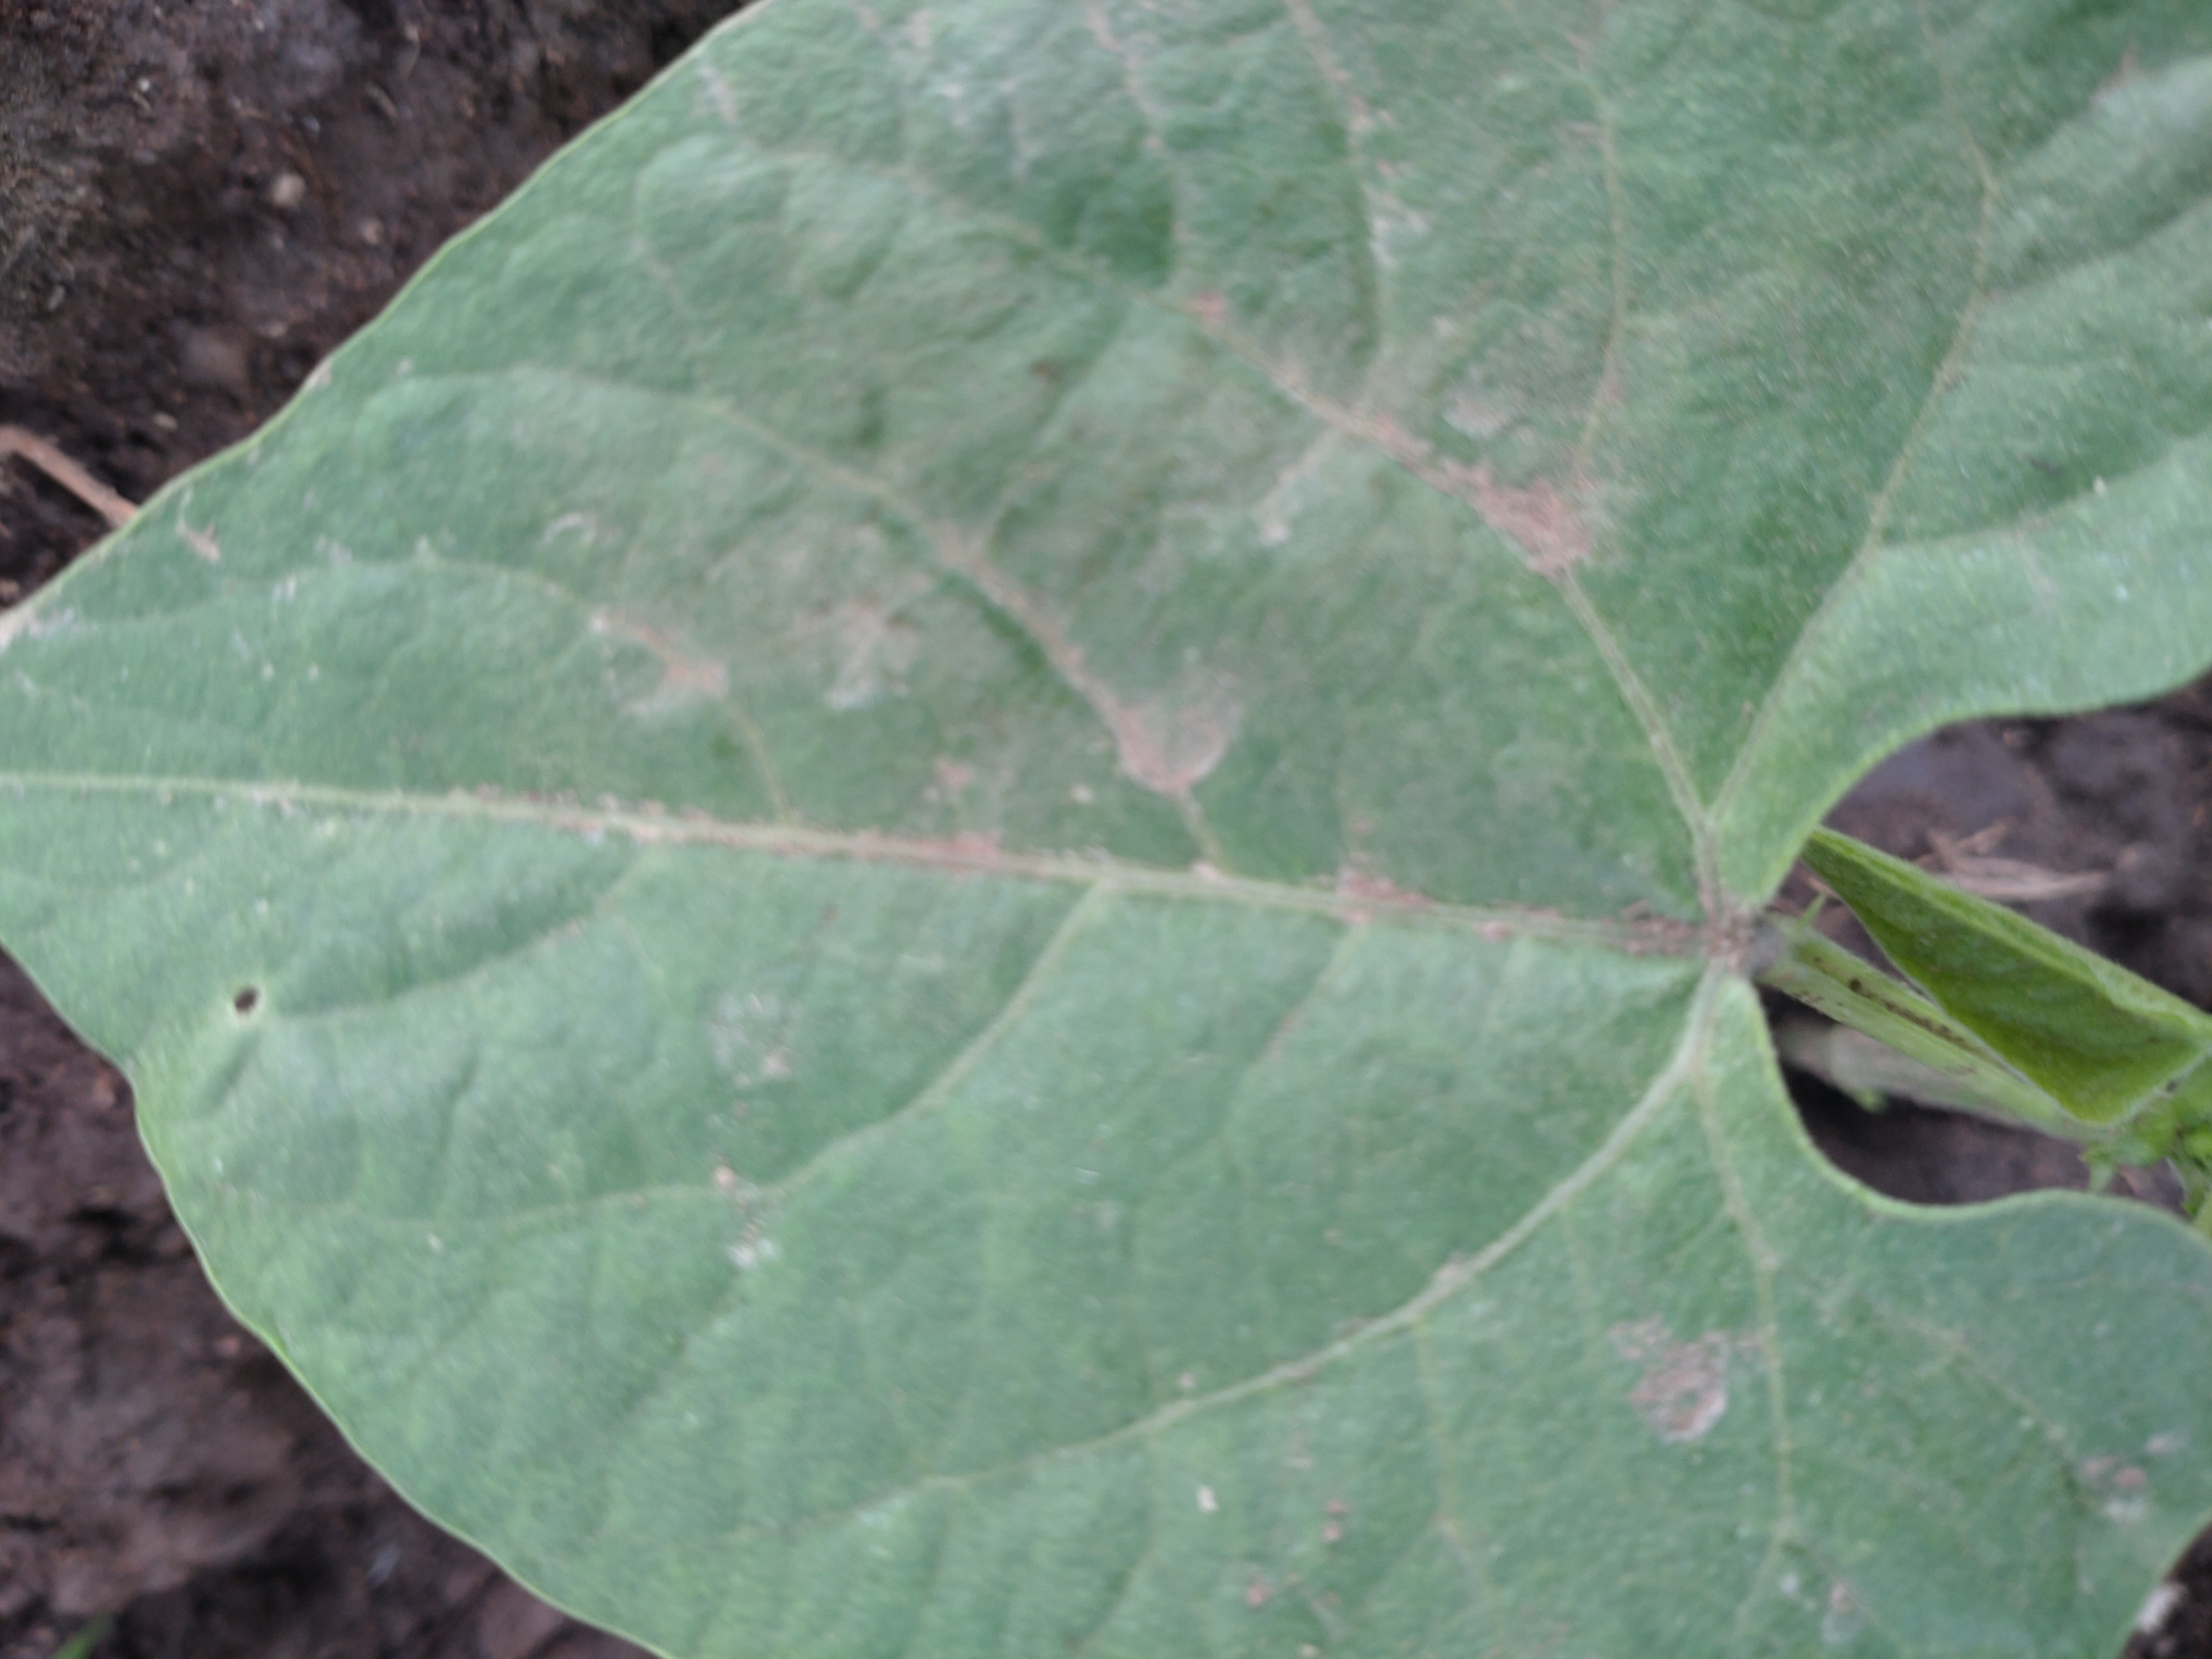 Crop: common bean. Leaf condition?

healthy
